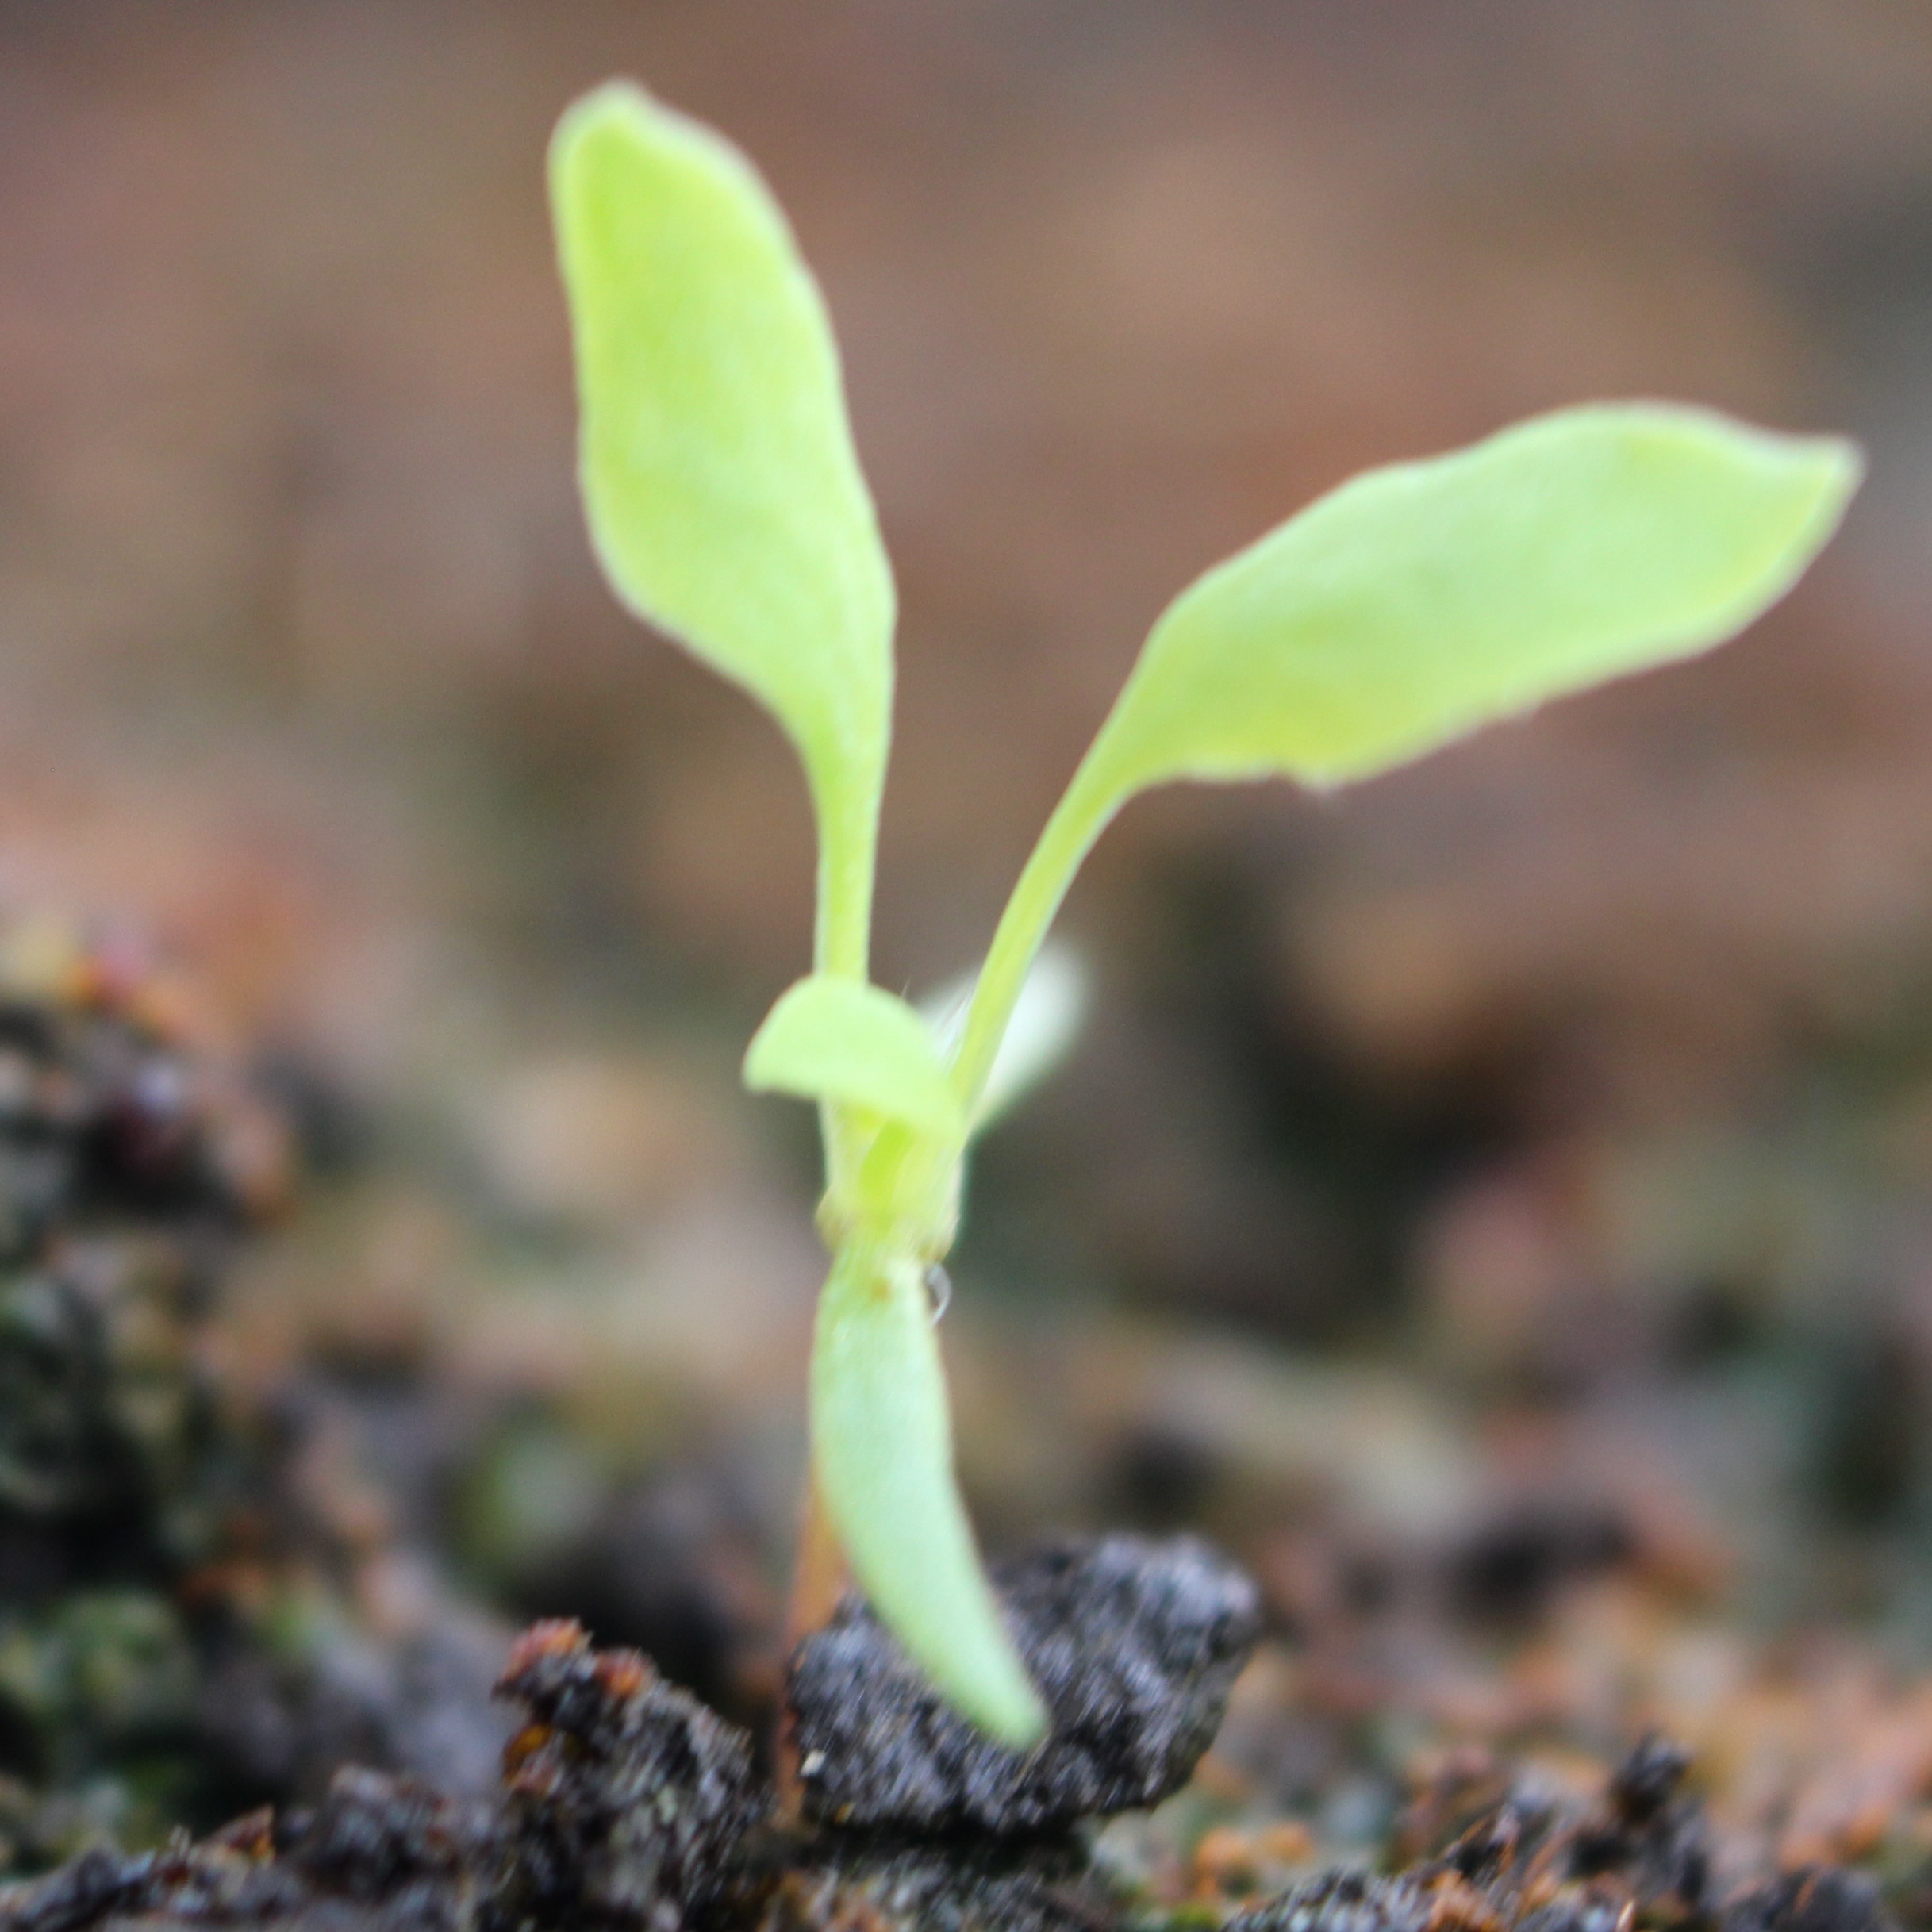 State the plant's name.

Papaver rhoeas
